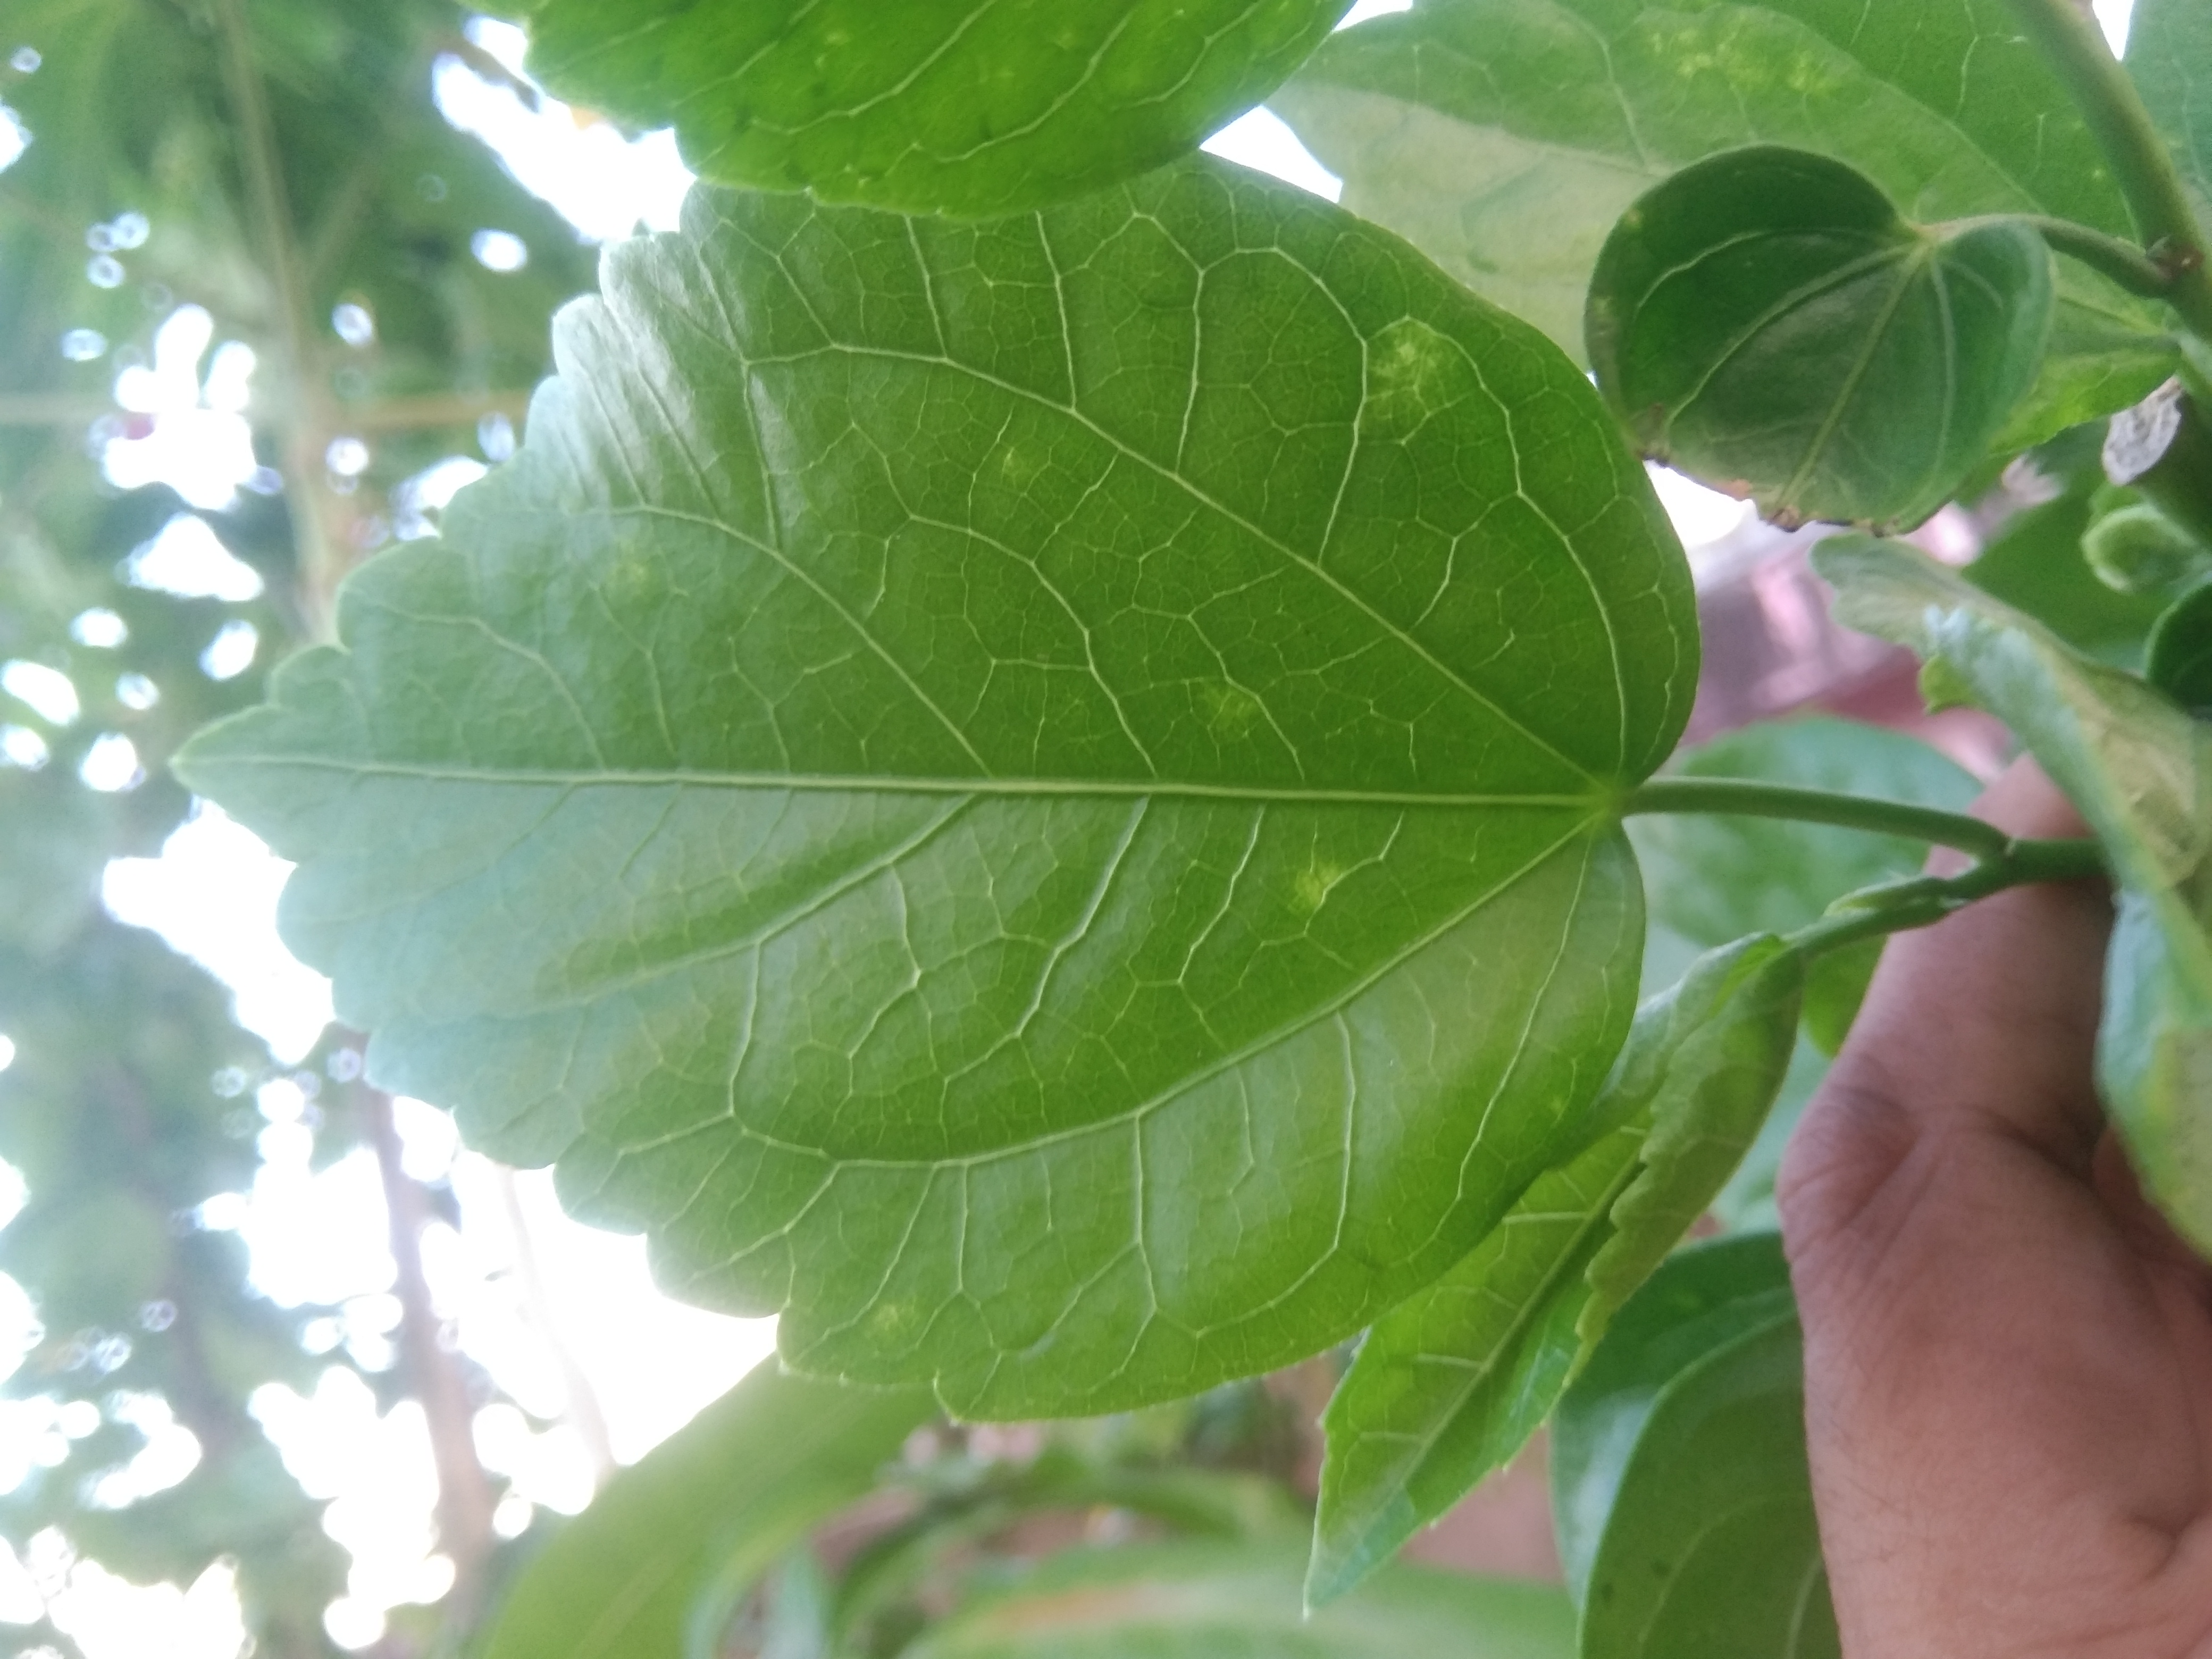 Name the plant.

hibiscus
